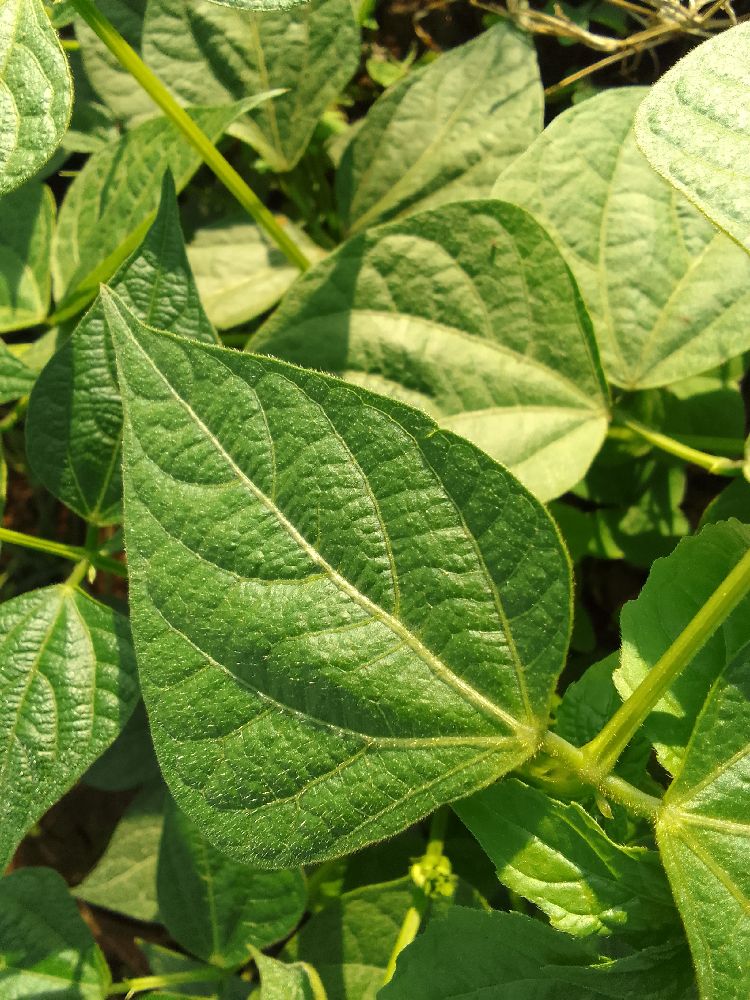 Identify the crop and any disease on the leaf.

common bean, healthy
